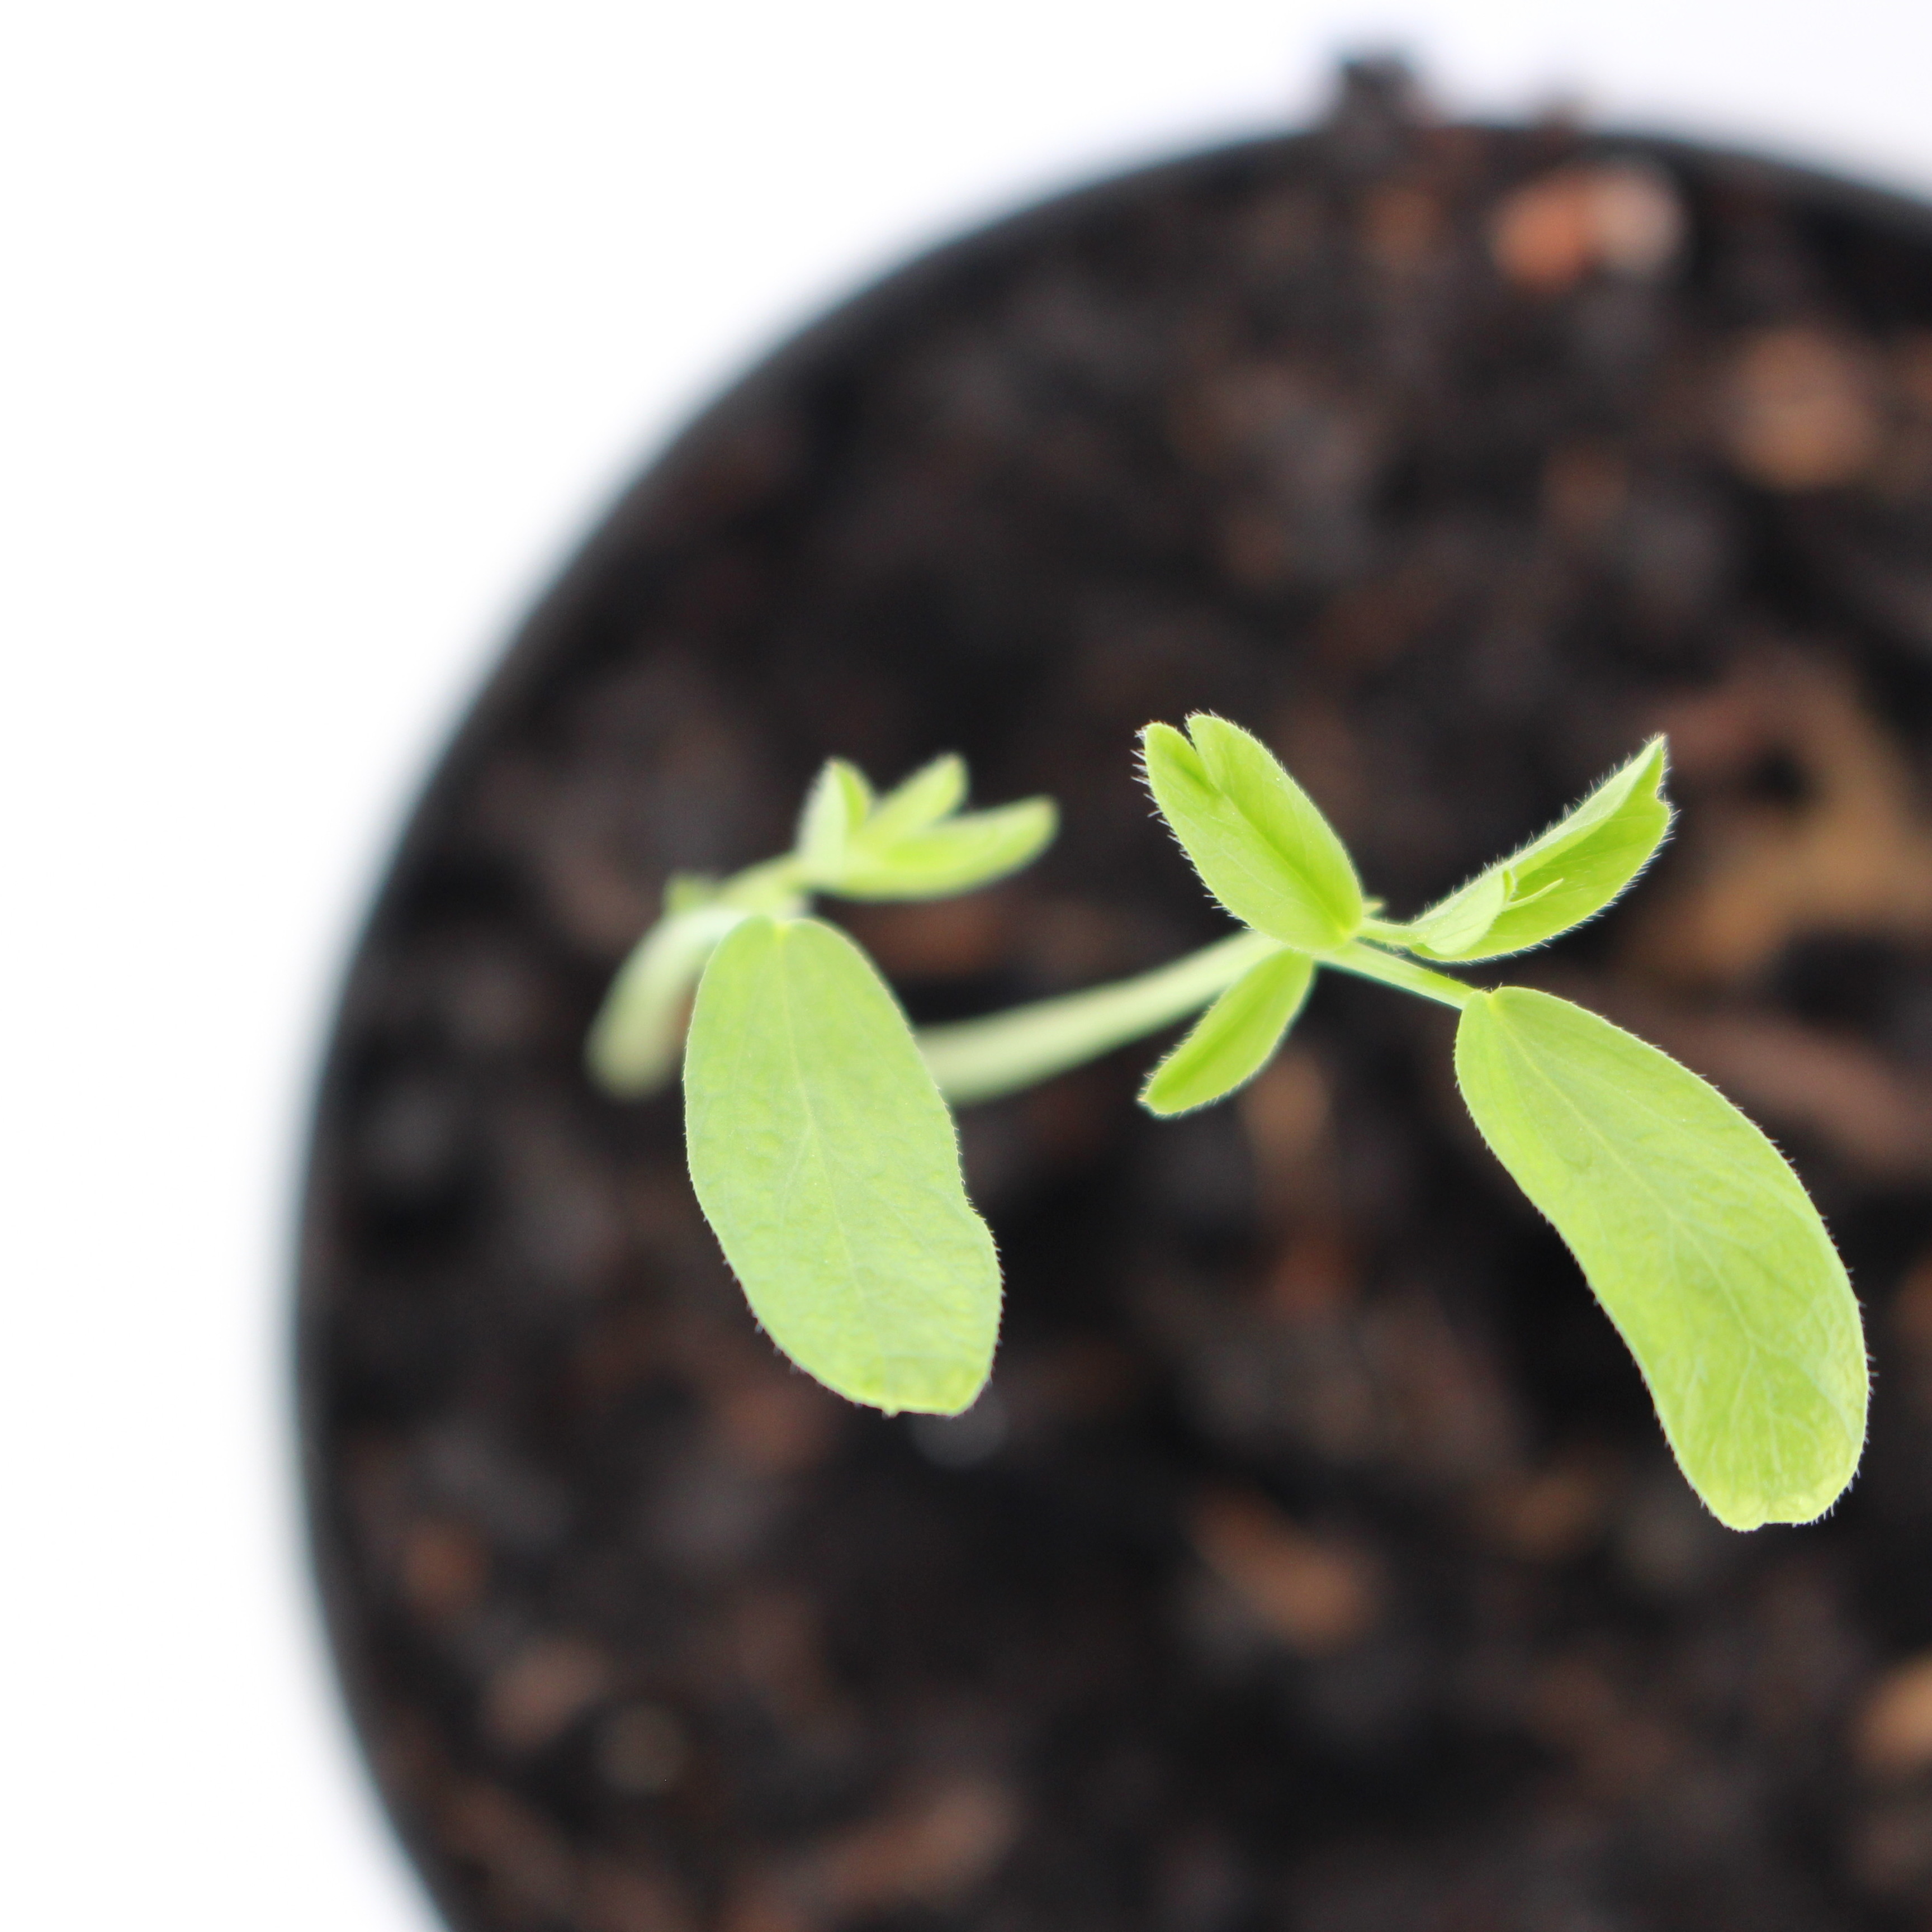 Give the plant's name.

Vicia sativa
